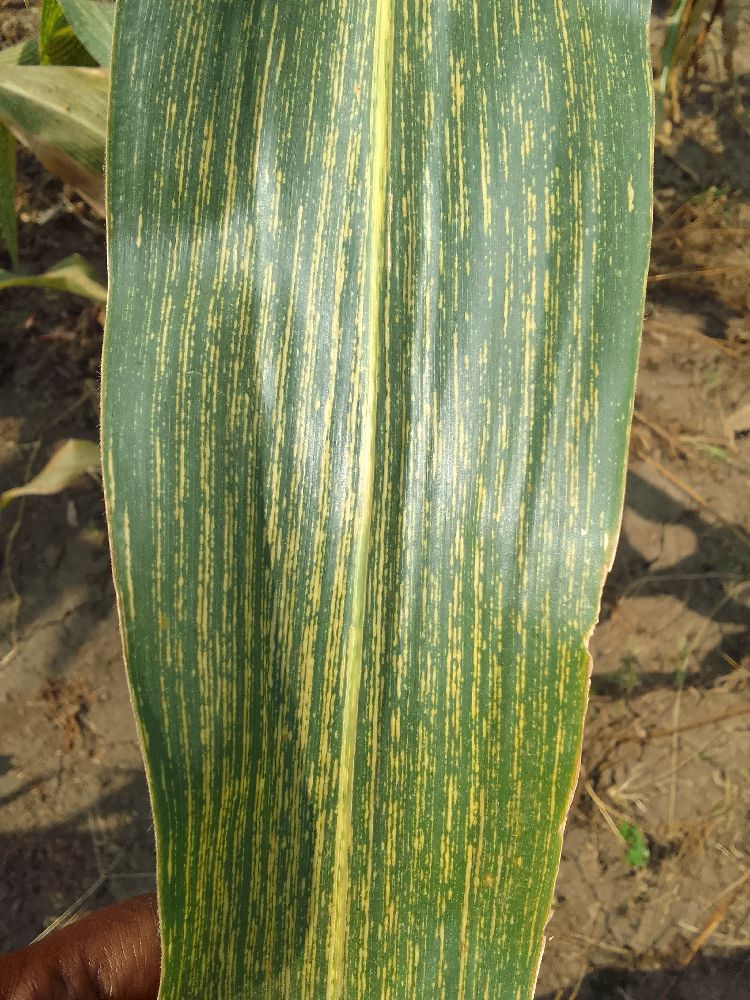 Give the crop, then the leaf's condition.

maize, maize streak virus
